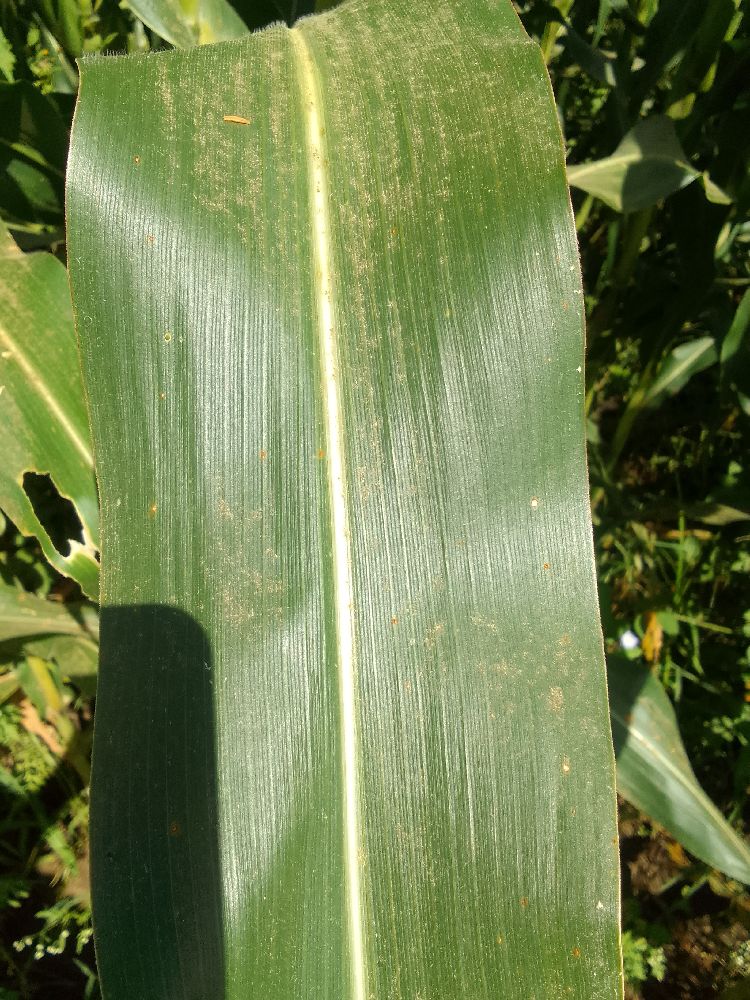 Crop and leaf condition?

maize, healthy
